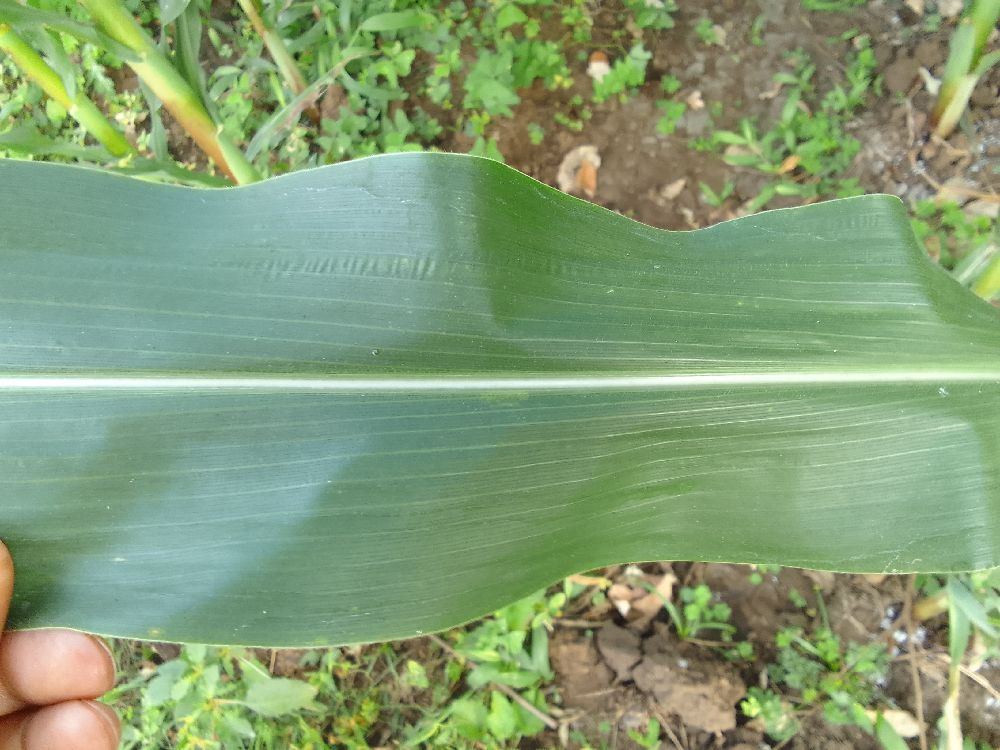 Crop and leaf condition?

maize, healthy
